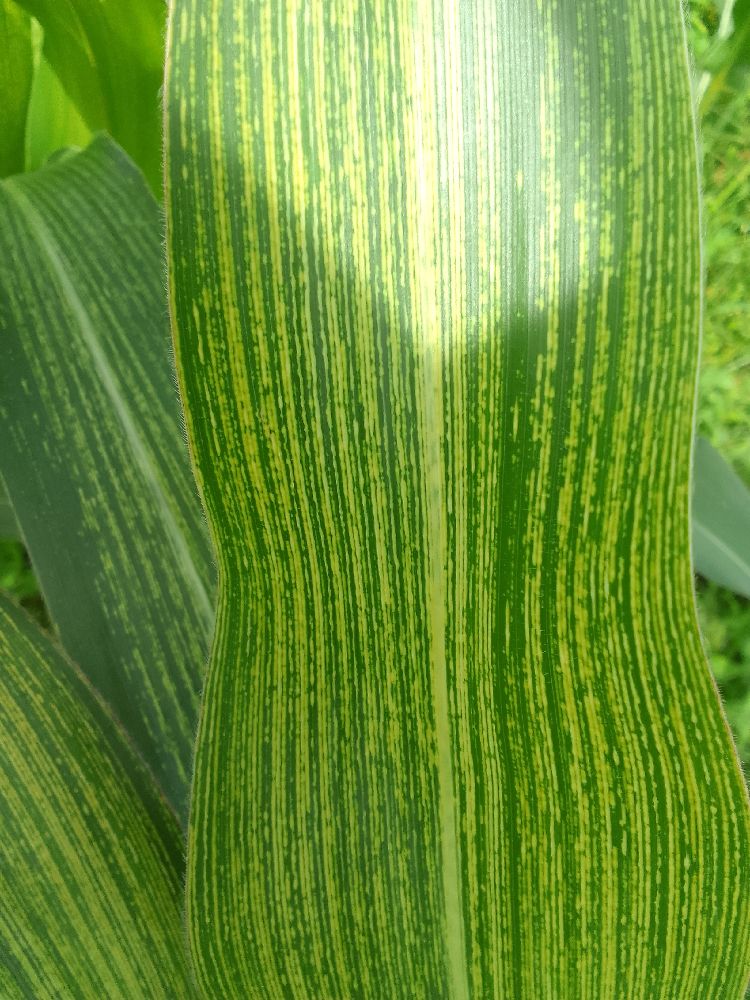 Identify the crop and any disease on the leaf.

maize, maize streak virus
